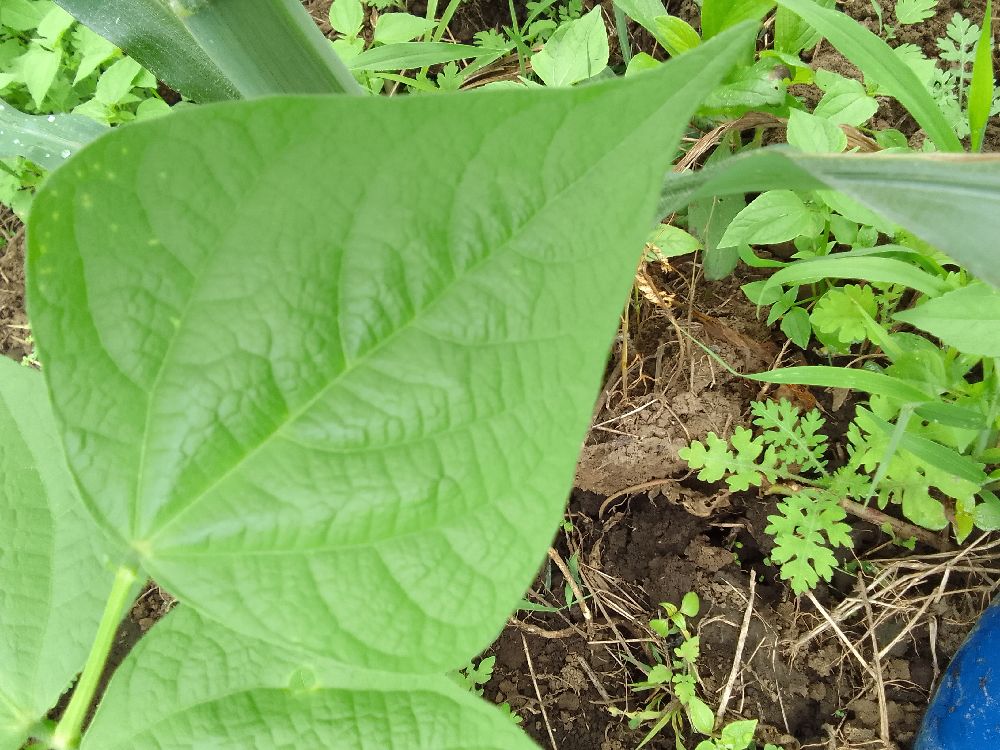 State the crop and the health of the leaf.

common bean, healthy
